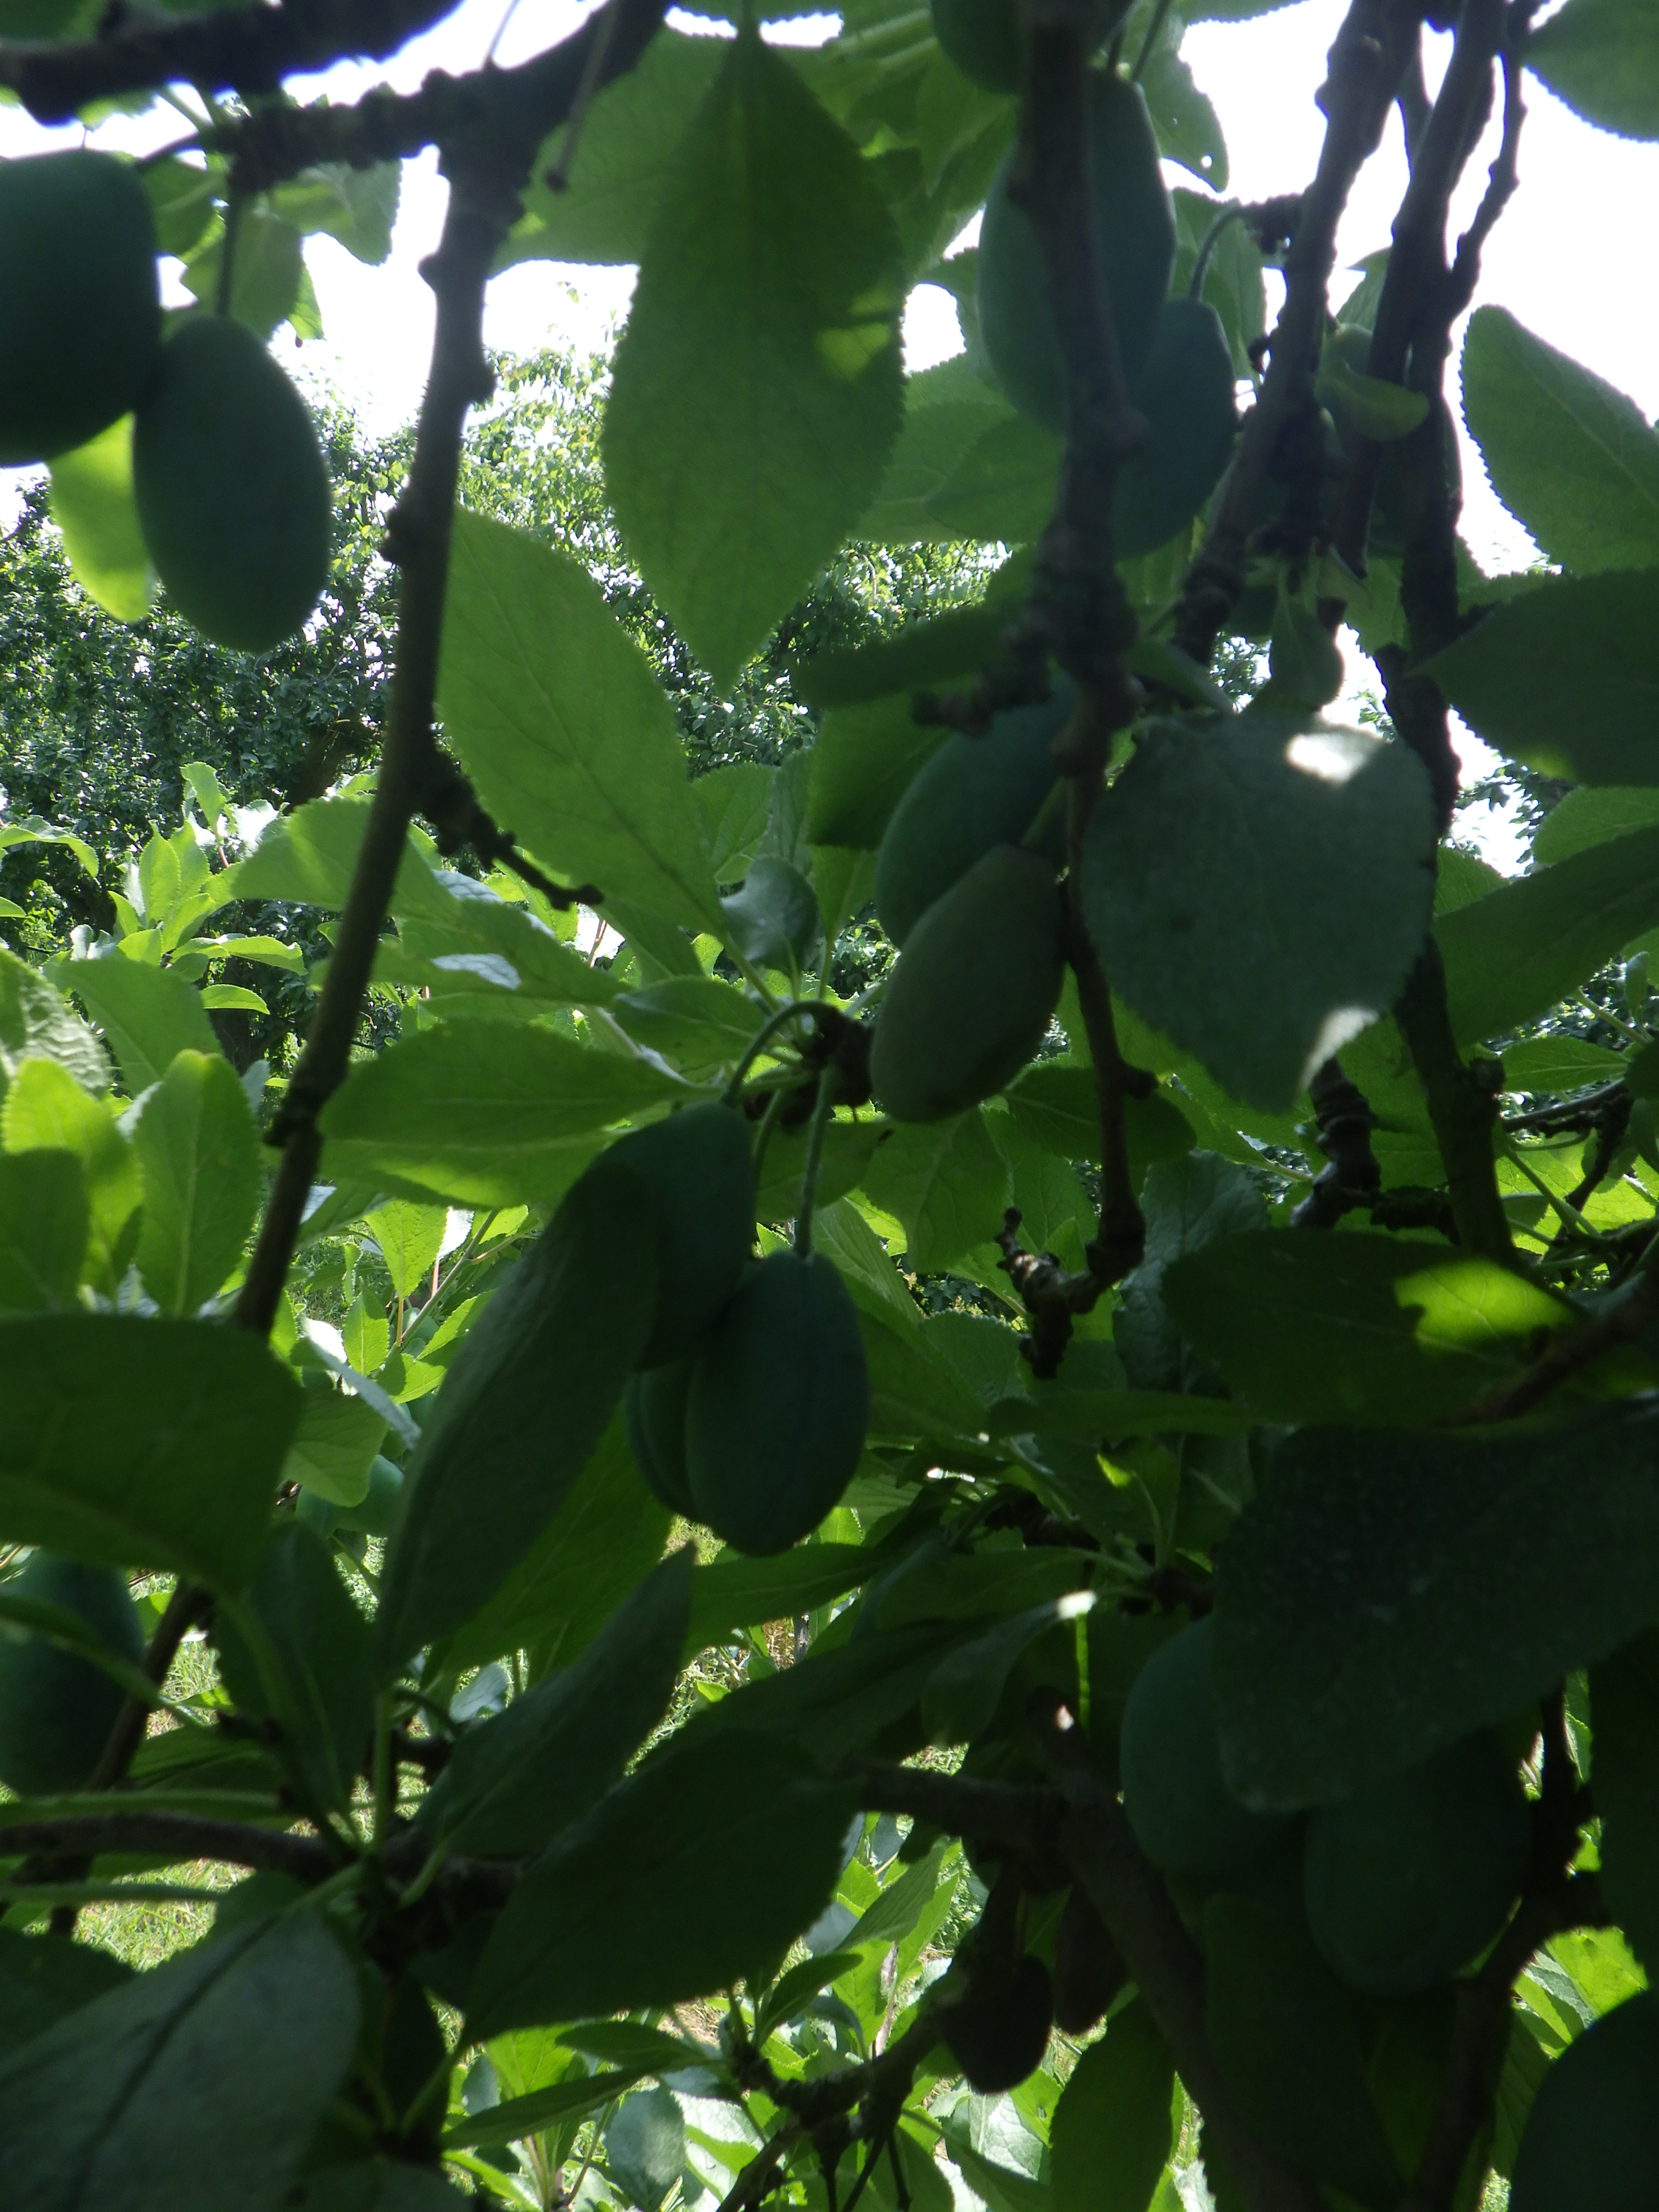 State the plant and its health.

plum, shot hole disease
